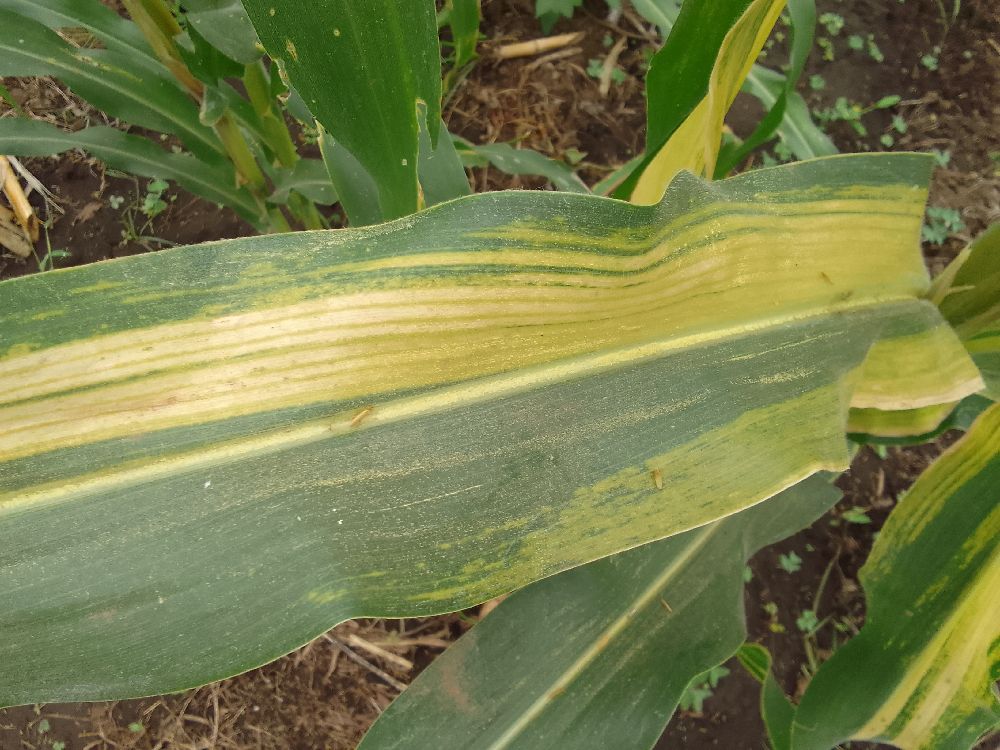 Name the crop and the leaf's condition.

maize, maize lethal necrosis
